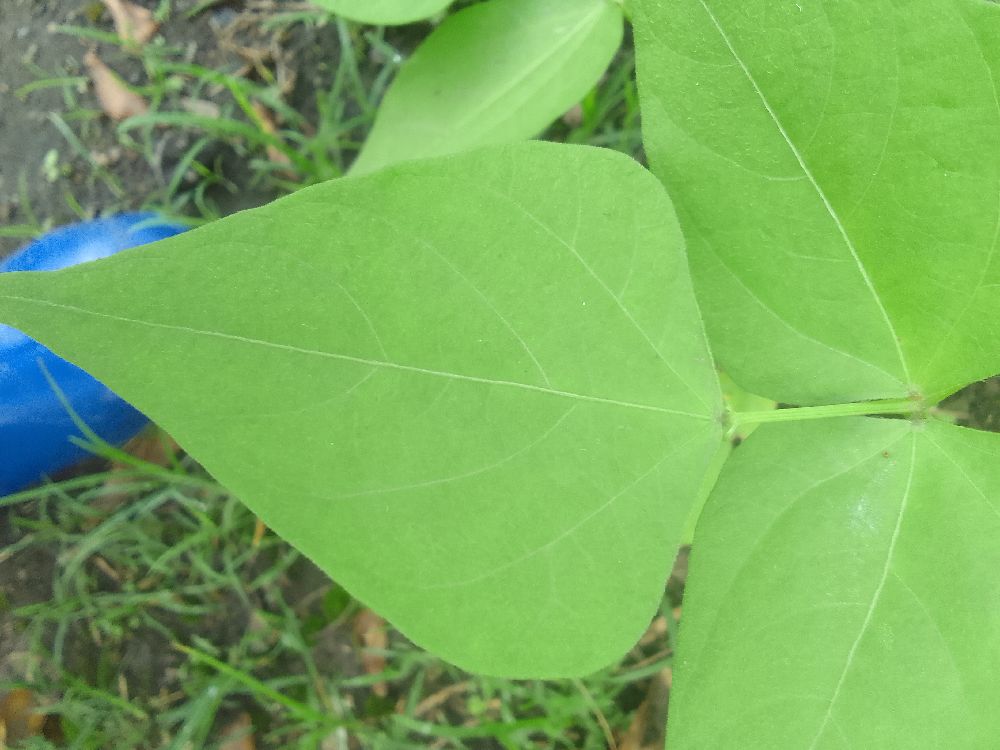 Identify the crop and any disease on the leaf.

common bean, healthy
